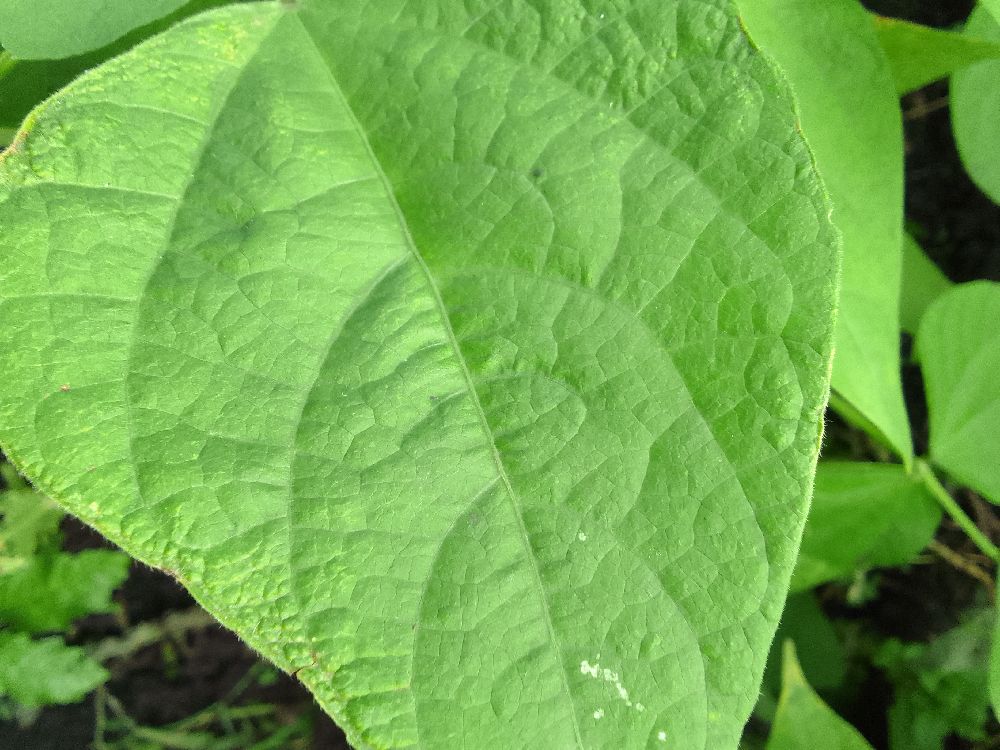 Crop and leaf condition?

common bean, healthy
